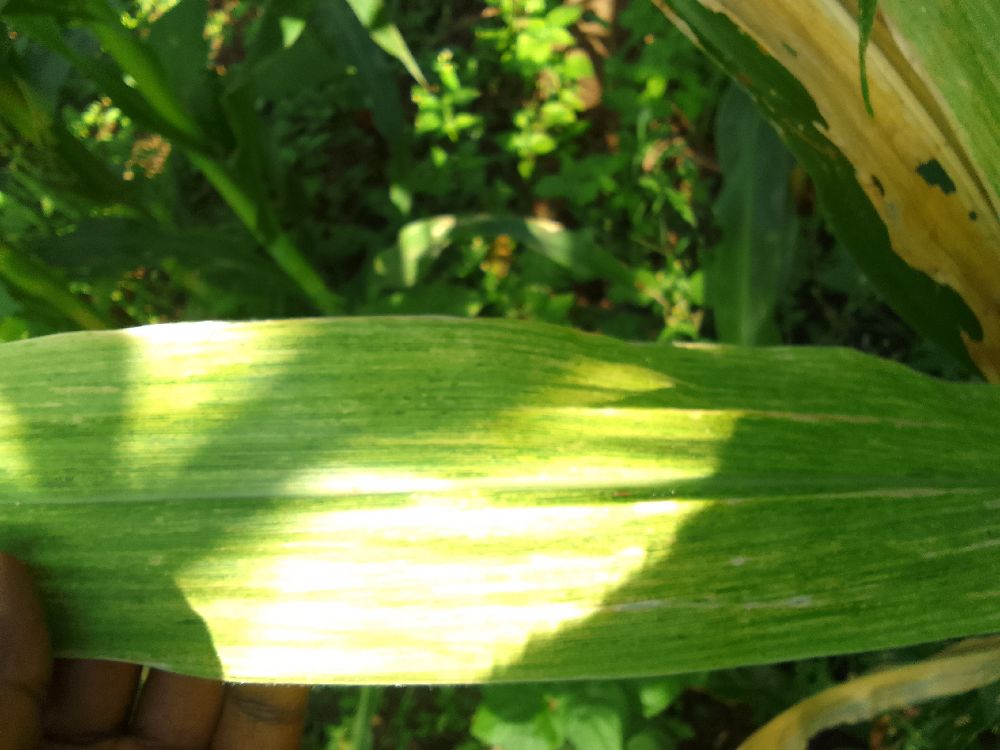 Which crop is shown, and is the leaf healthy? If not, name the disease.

maize, maize lethal necrosis
